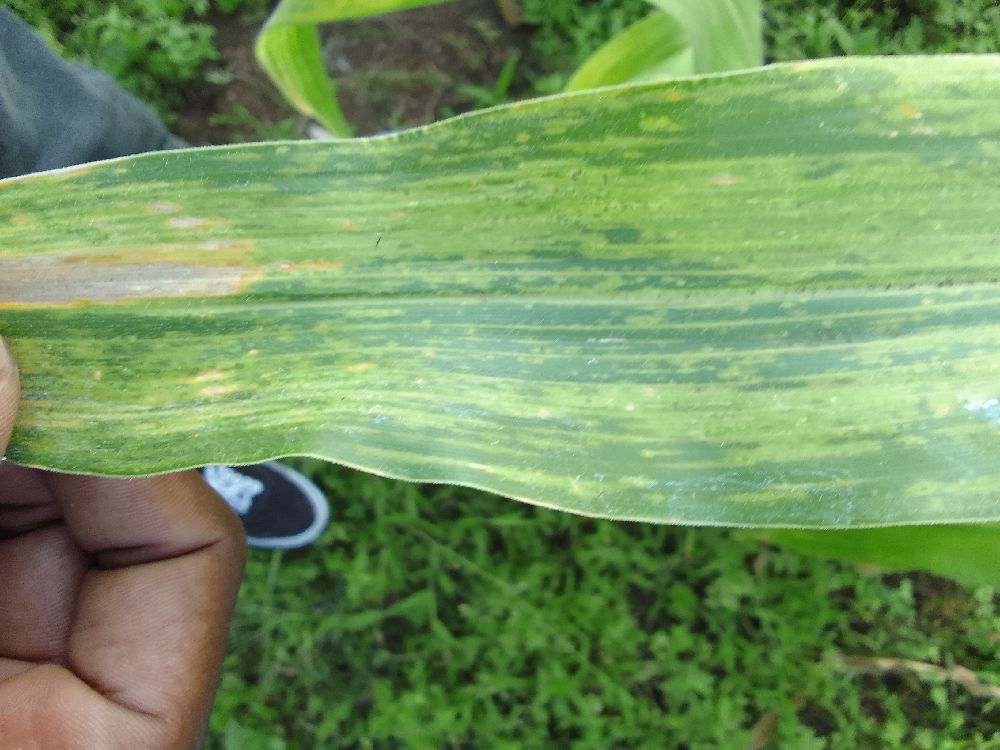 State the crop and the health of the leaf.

maize, maize lethal necrosis
